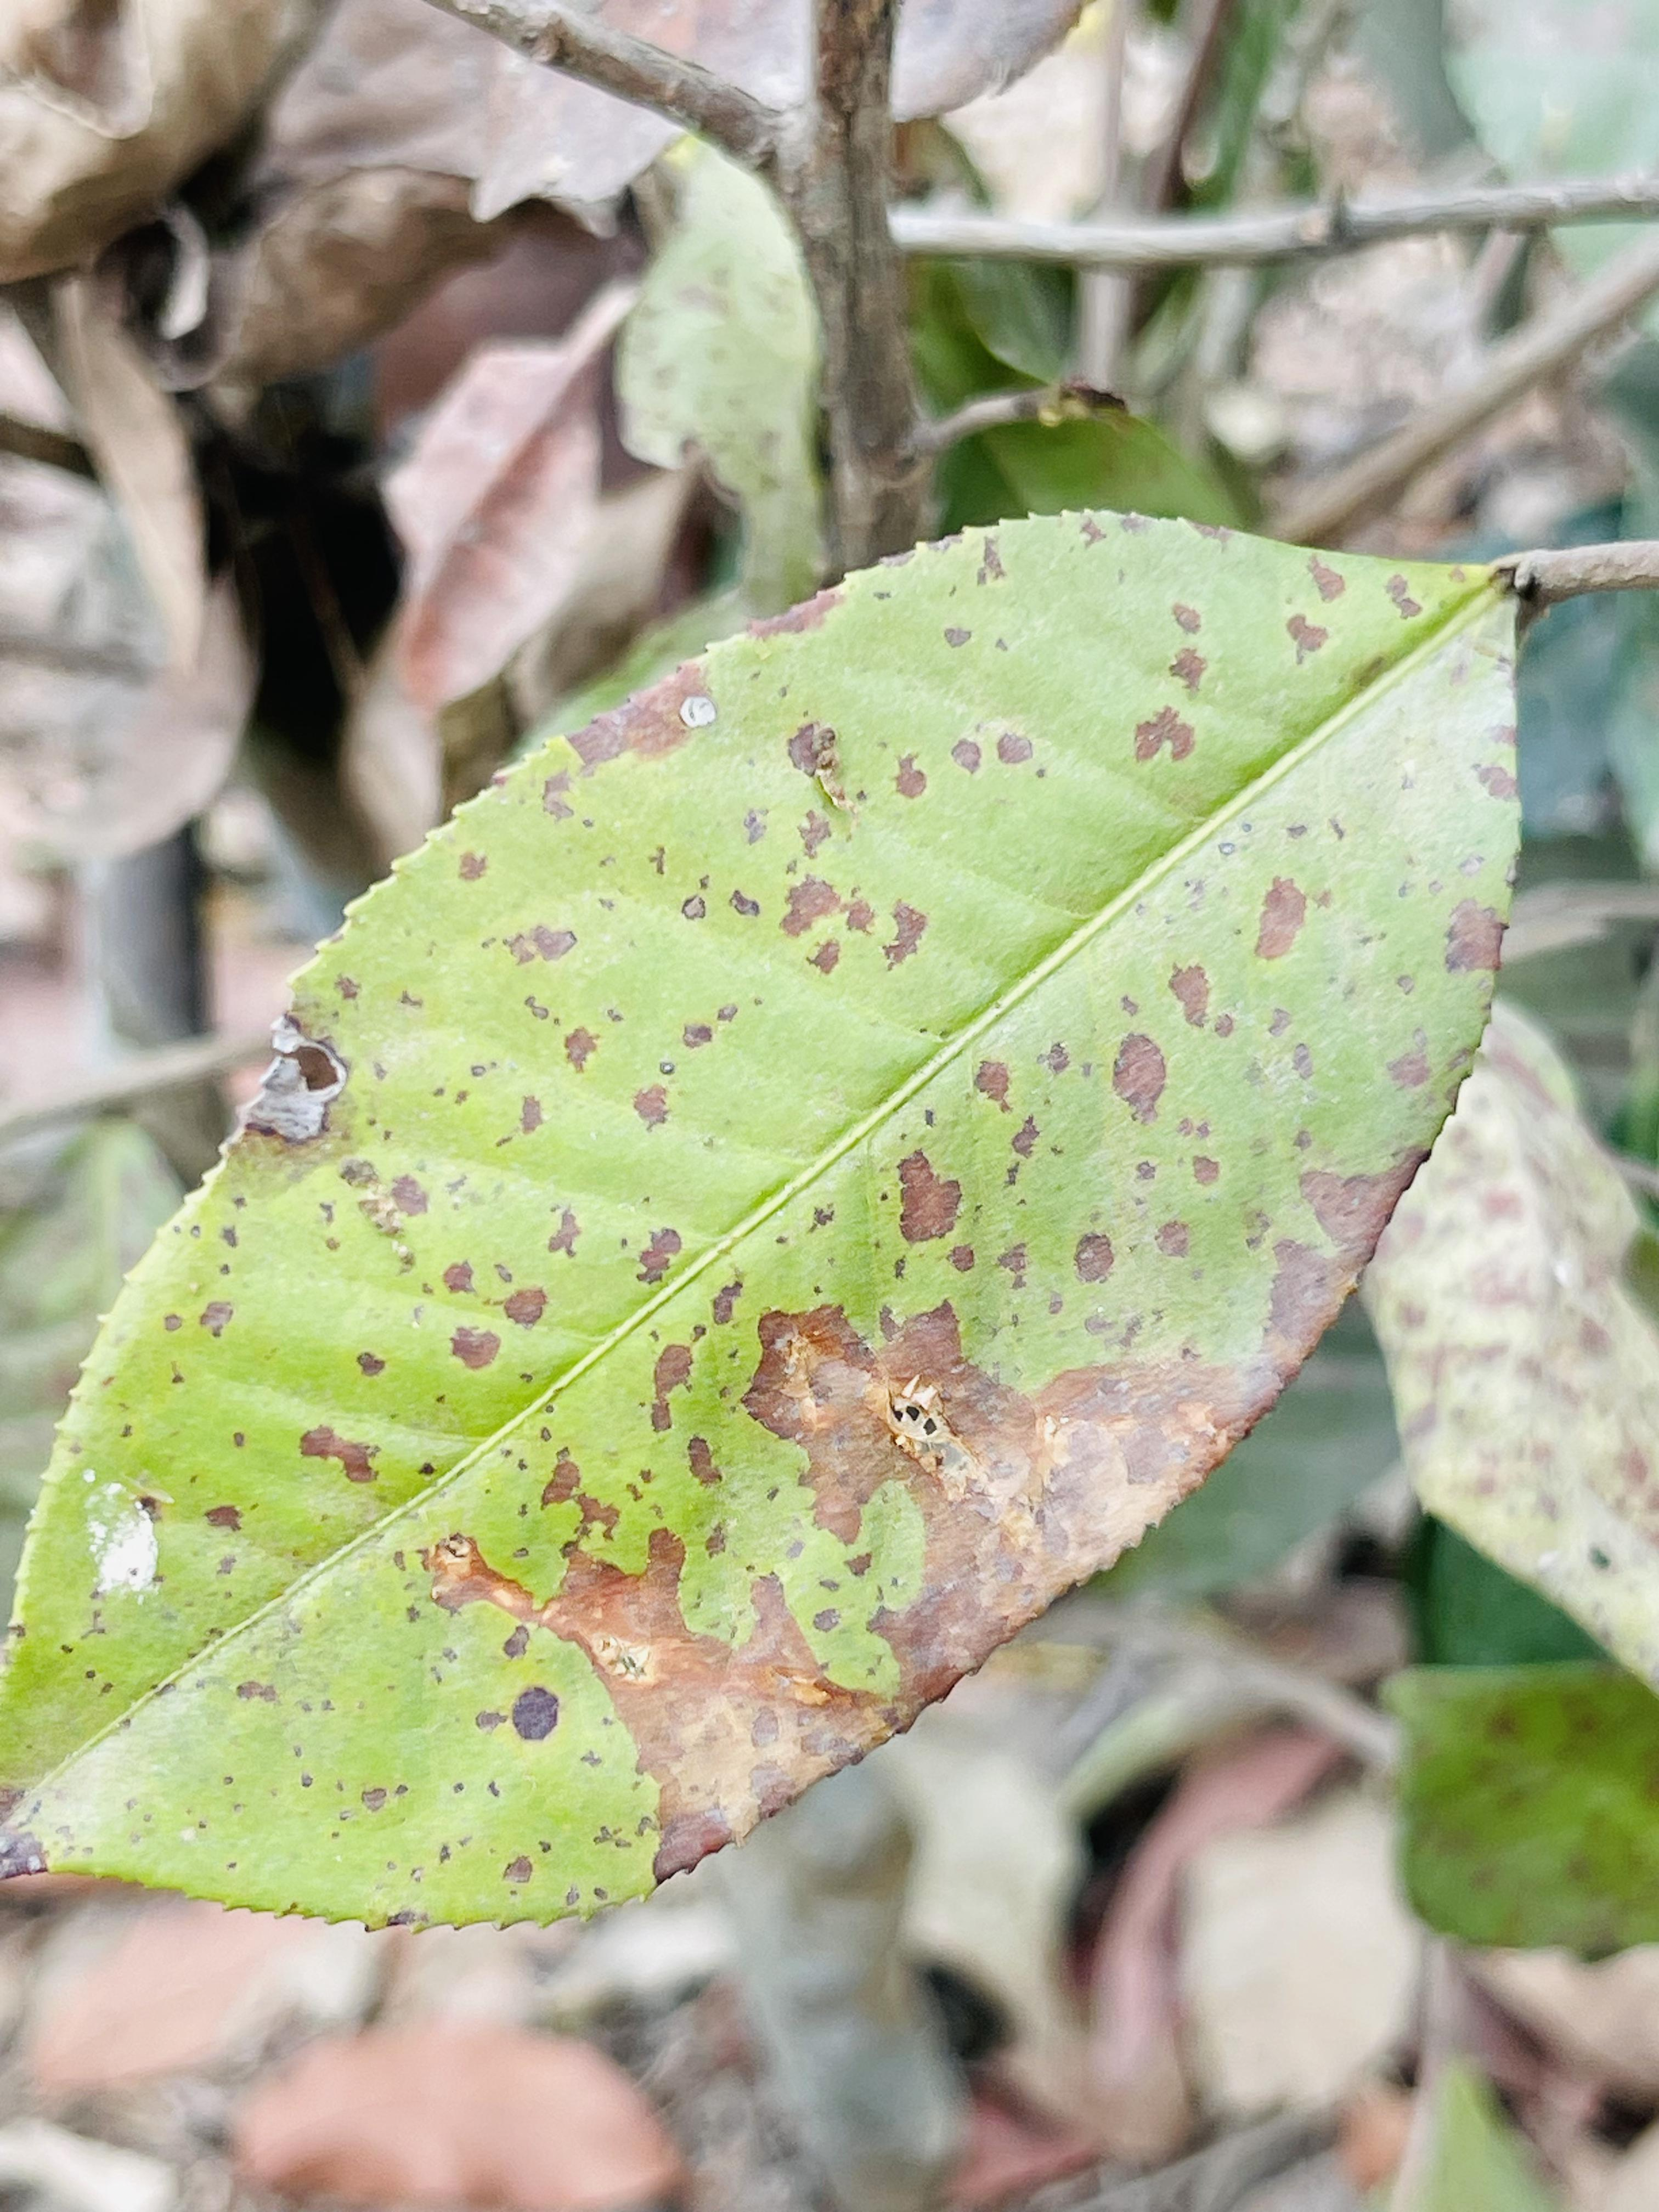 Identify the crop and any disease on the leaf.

tea, red rust
